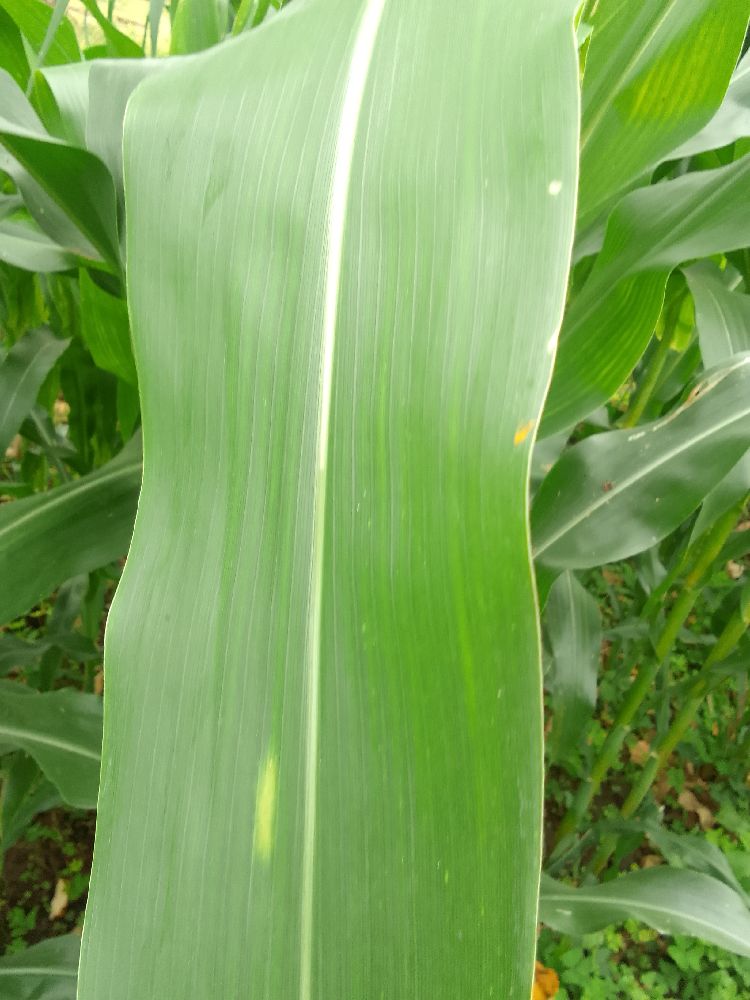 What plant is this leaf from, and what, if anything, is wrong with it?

maize, healthy
